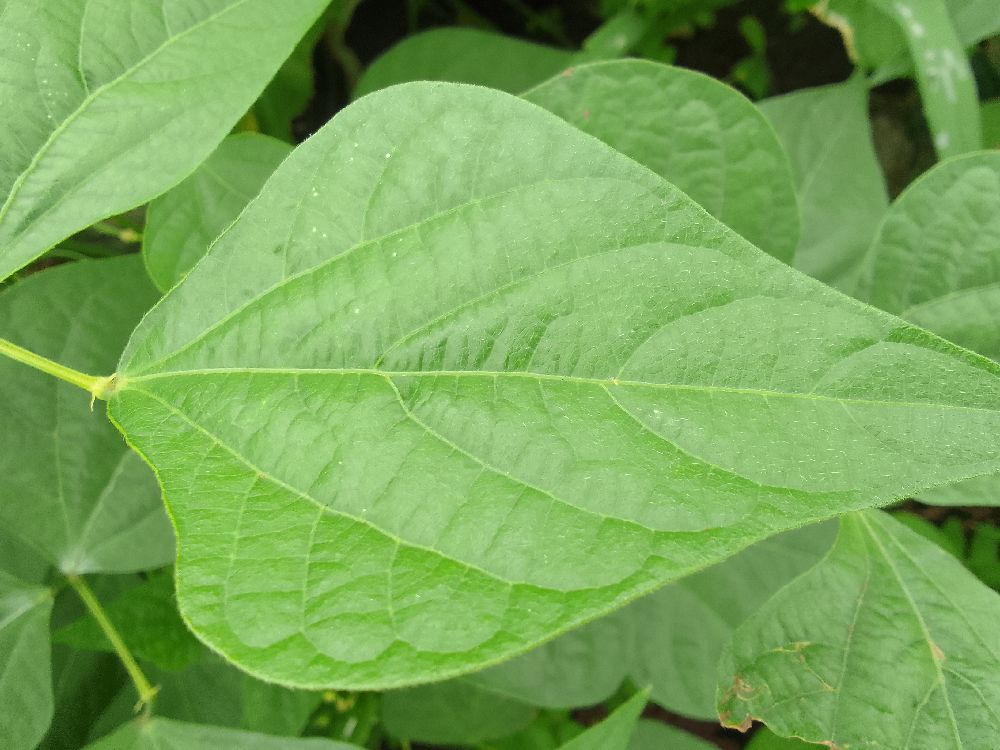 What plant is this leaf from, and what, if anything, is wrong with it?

common bean, healthy
